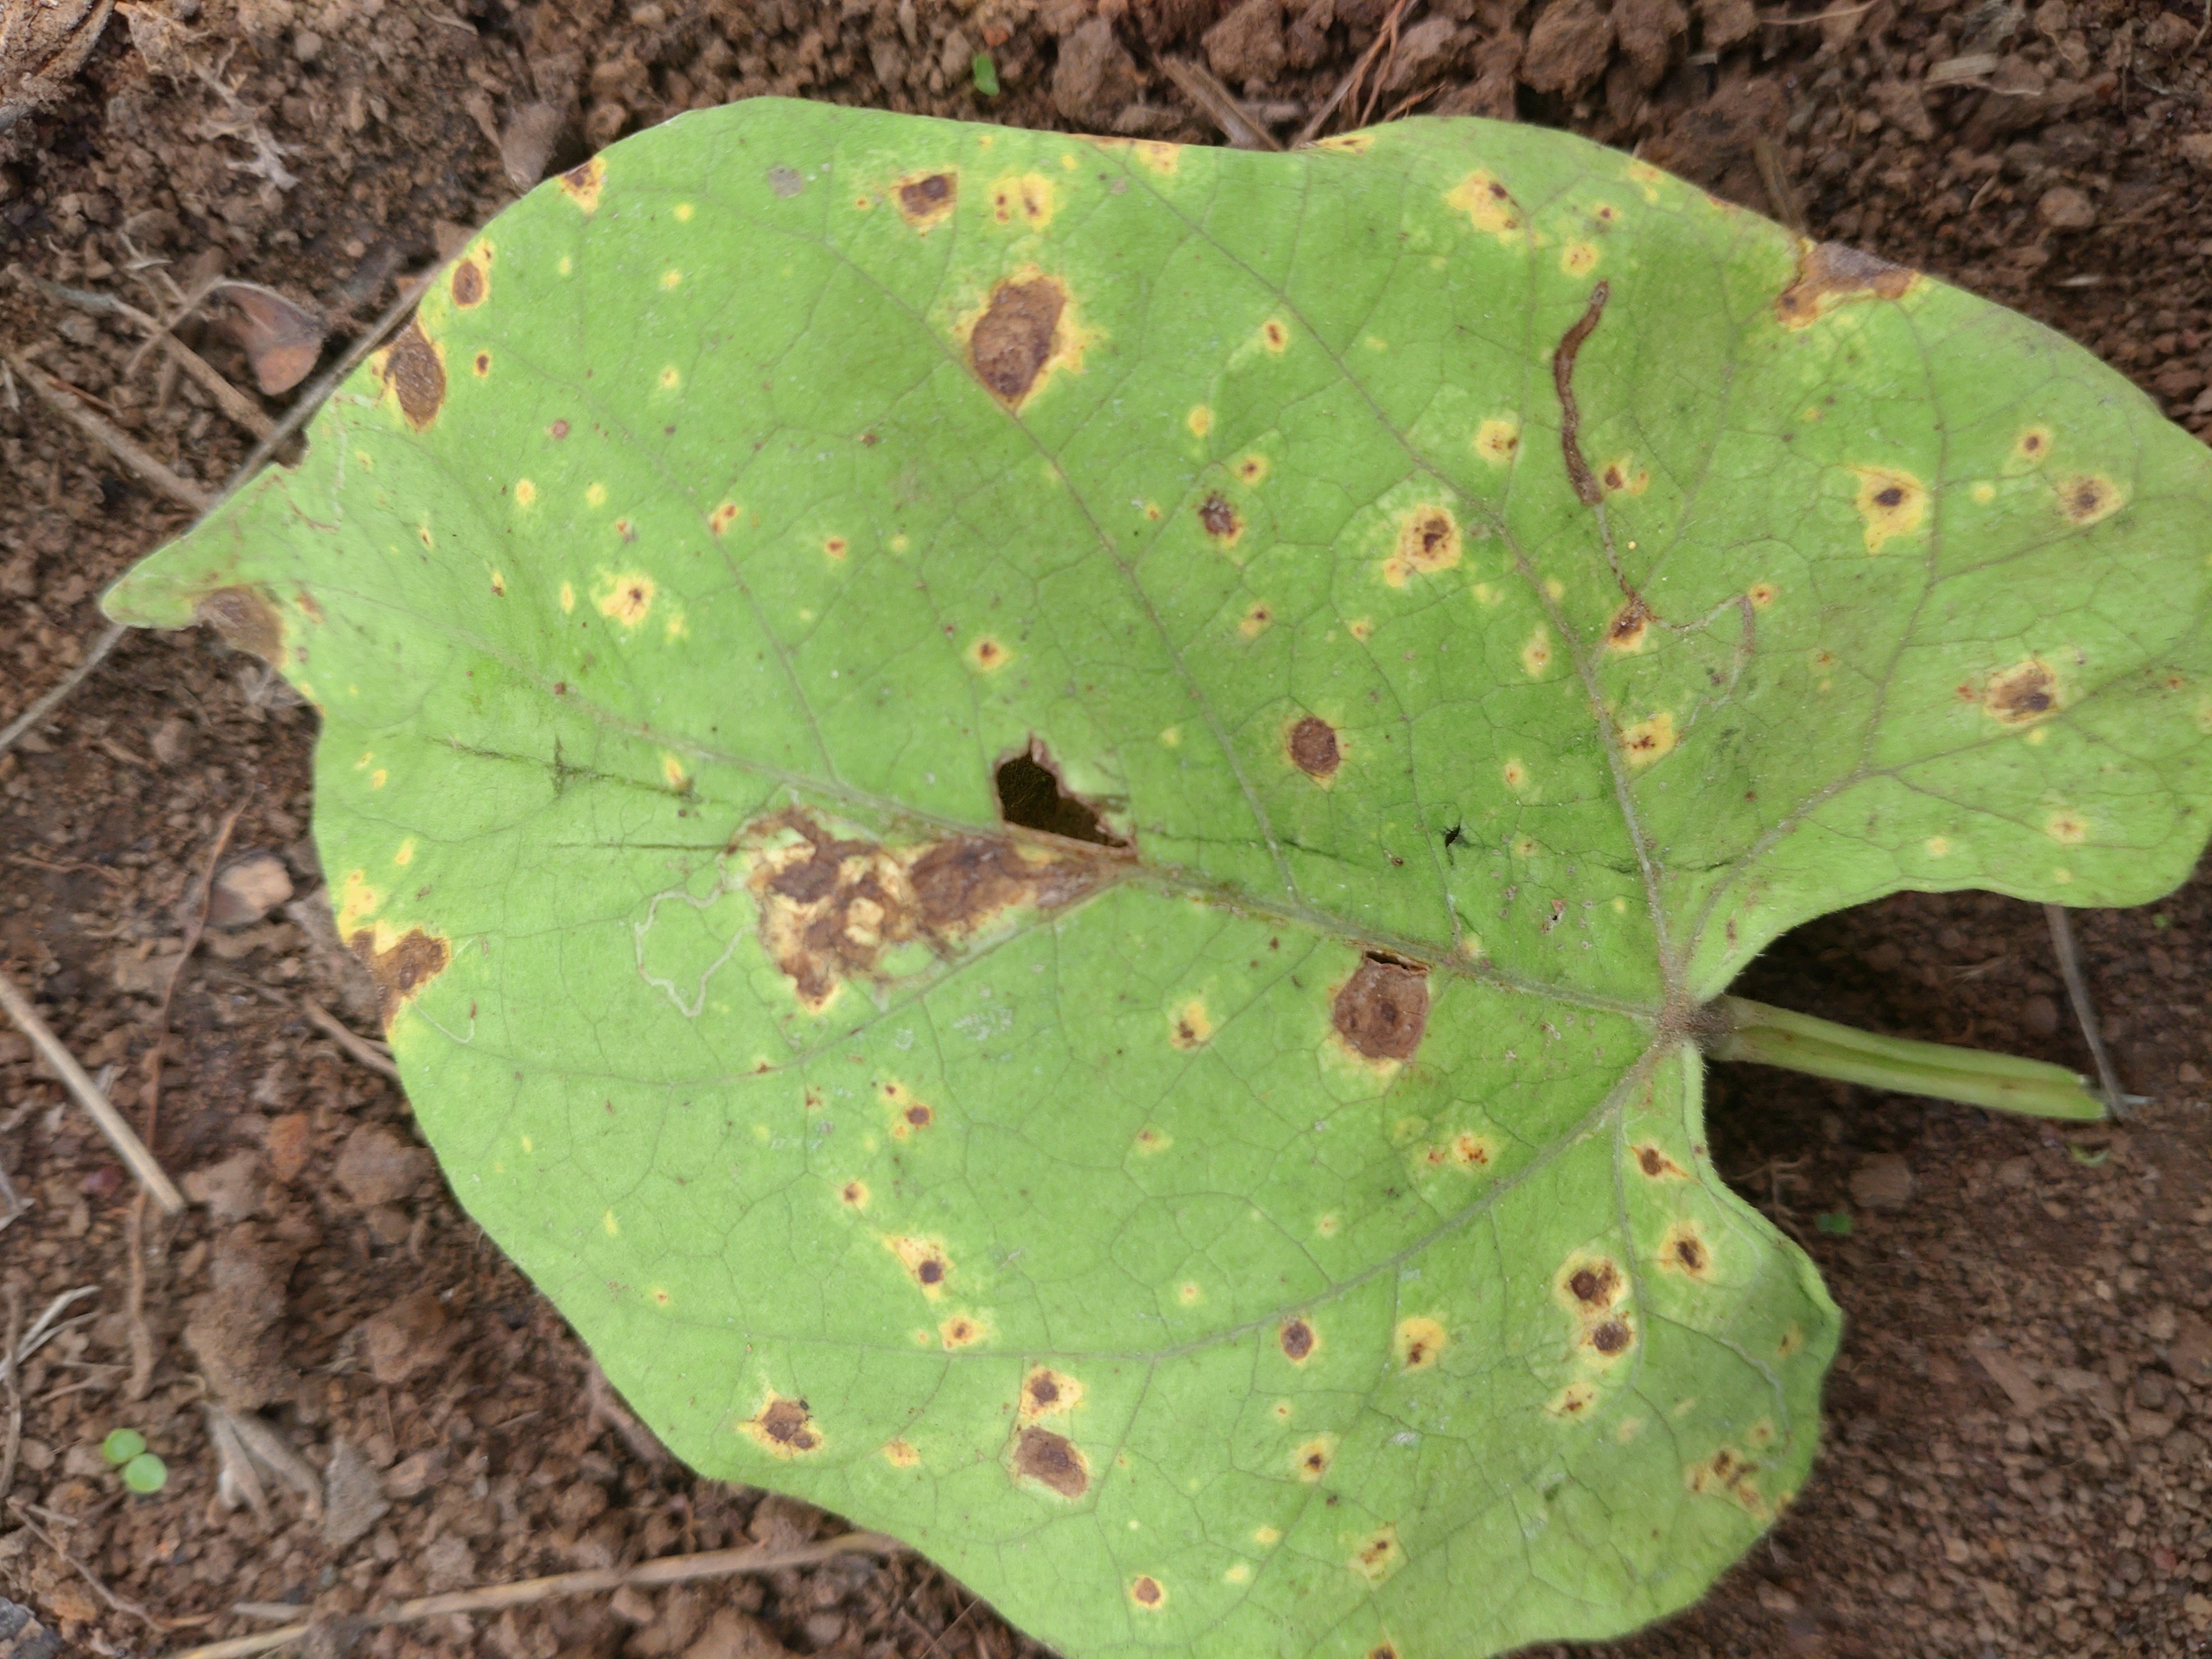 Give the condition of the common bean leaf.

rust
